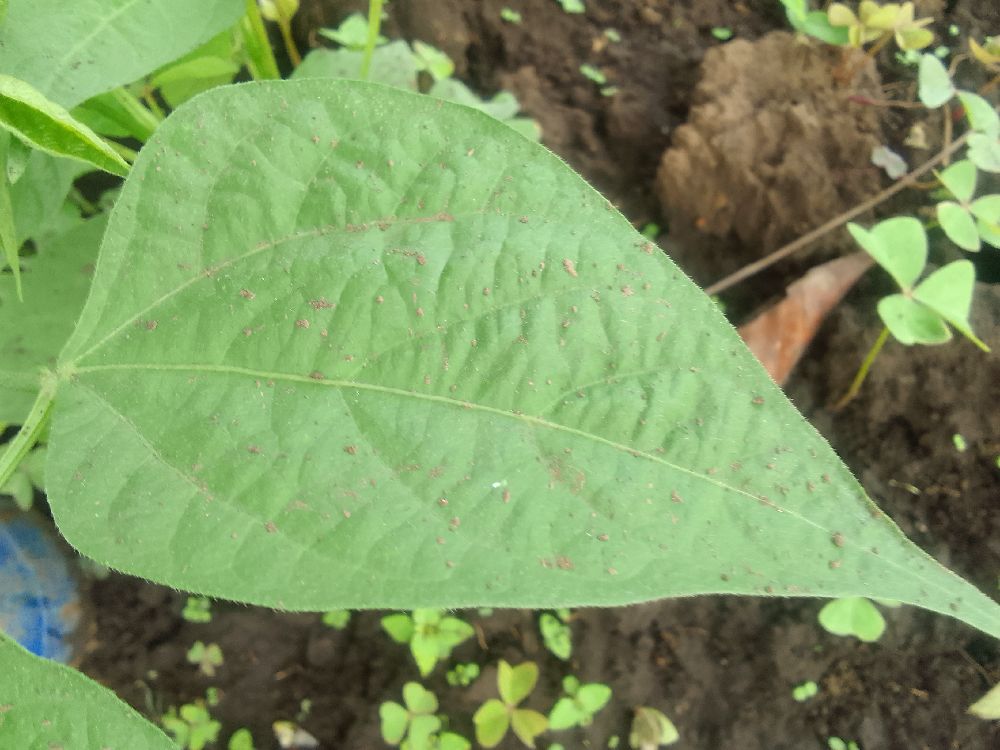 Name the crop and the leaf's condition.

common bean, healthy
